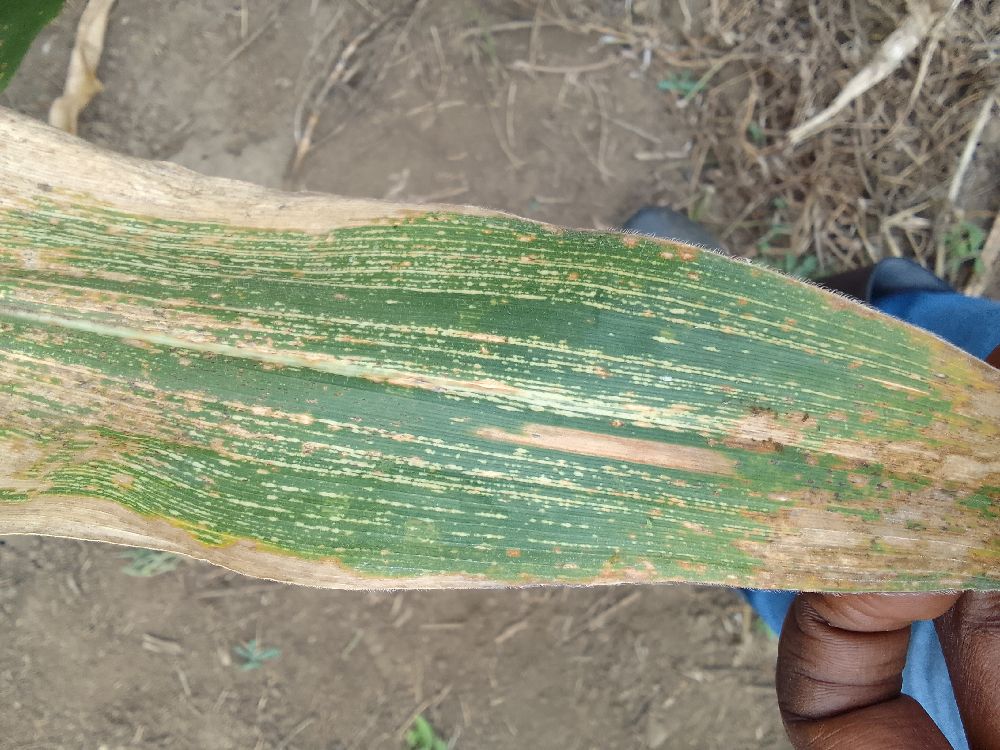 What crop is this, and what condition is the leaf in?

maize, maize streak virus
